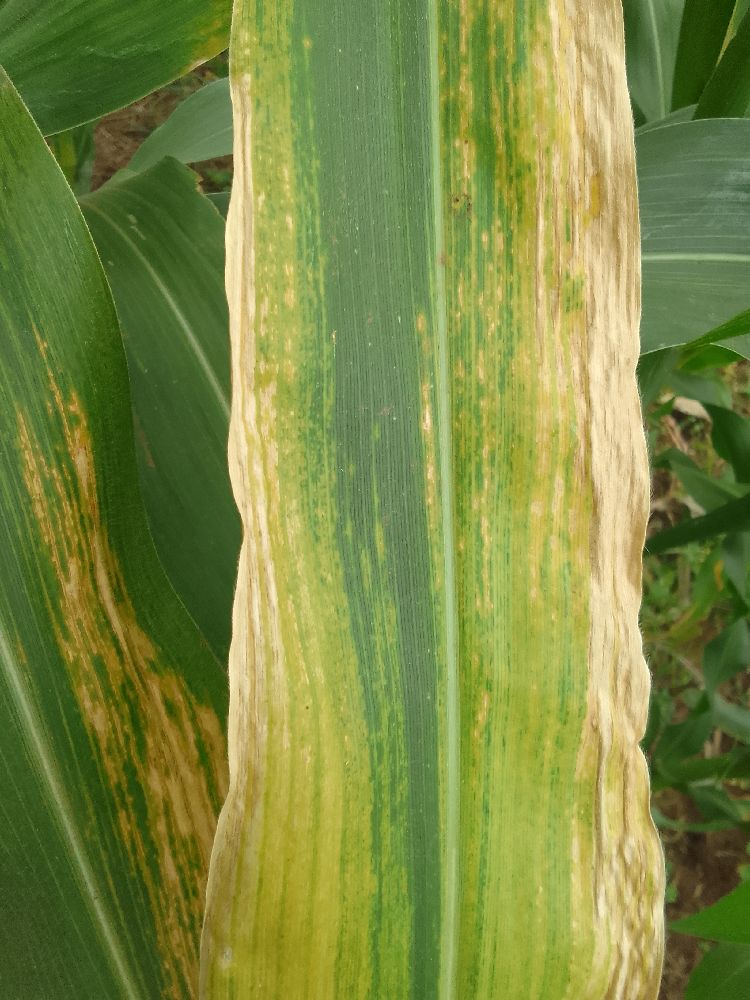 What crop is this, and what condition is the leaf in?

maize, maize lethal necrosis
